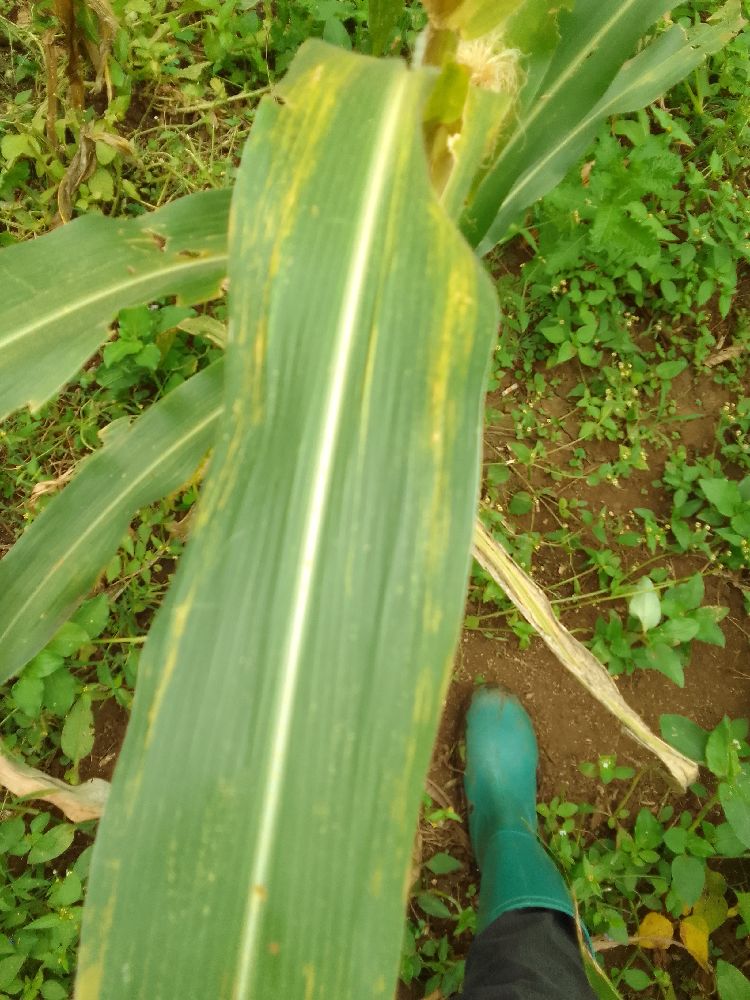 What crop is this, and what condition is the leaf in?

maize, maize lethal necrosis
